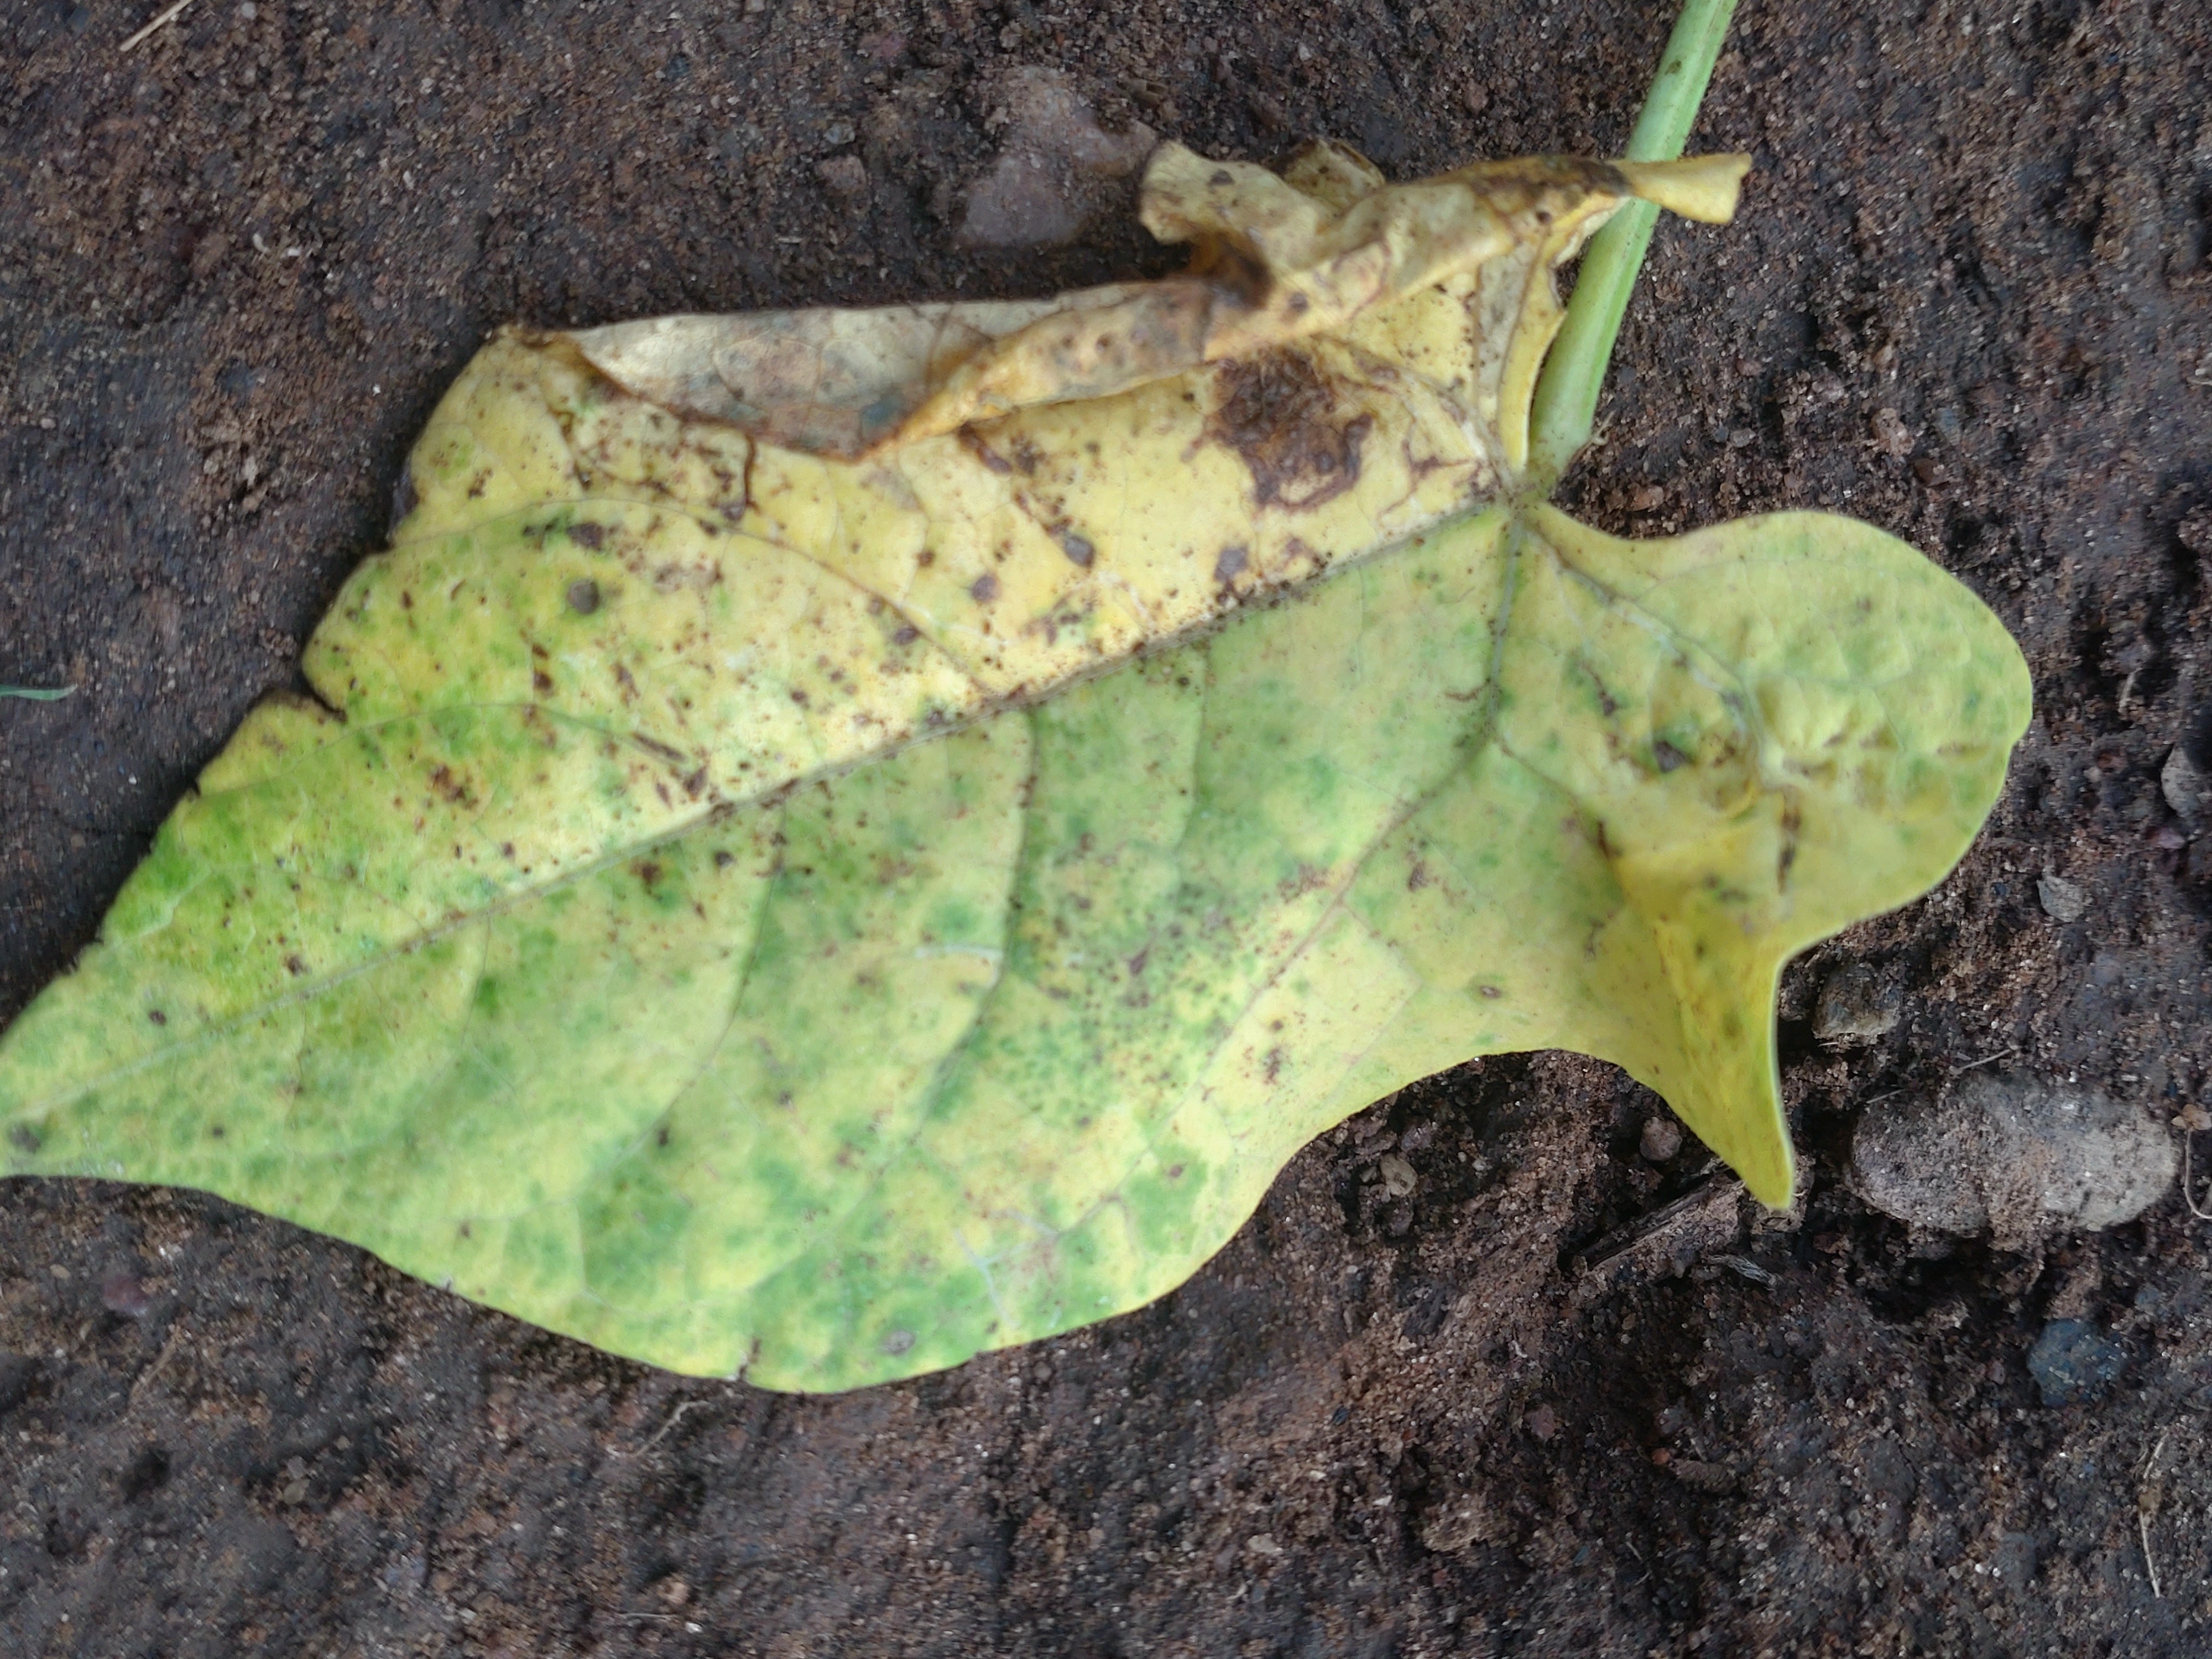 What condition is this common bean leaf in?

rust
